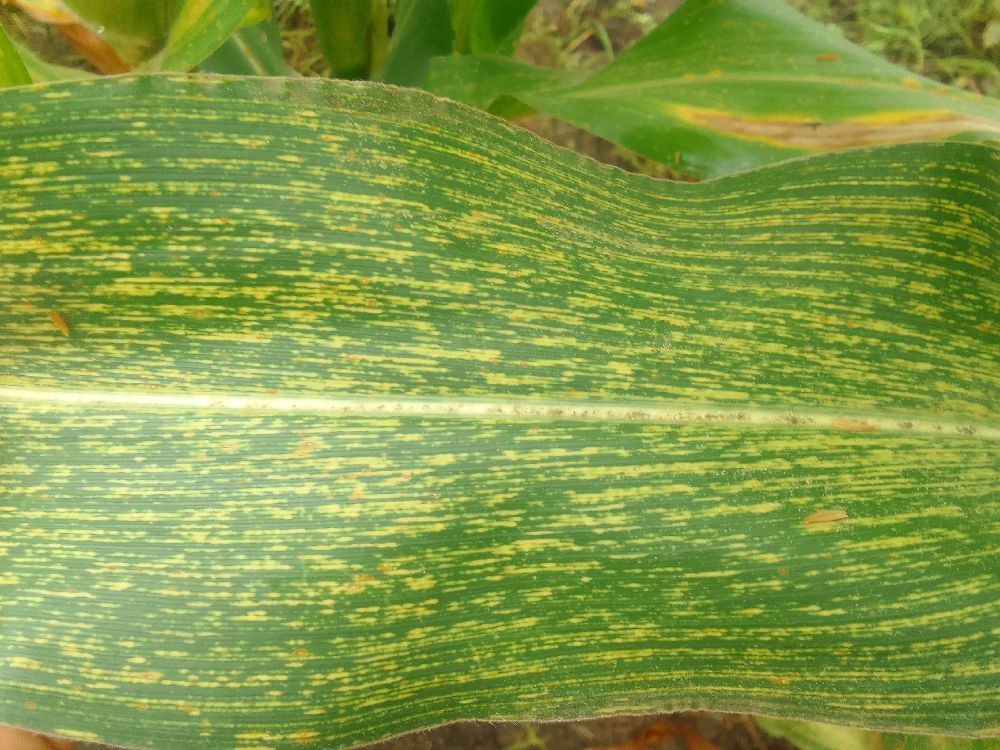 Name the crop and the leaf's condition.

maize, maize streak virus
